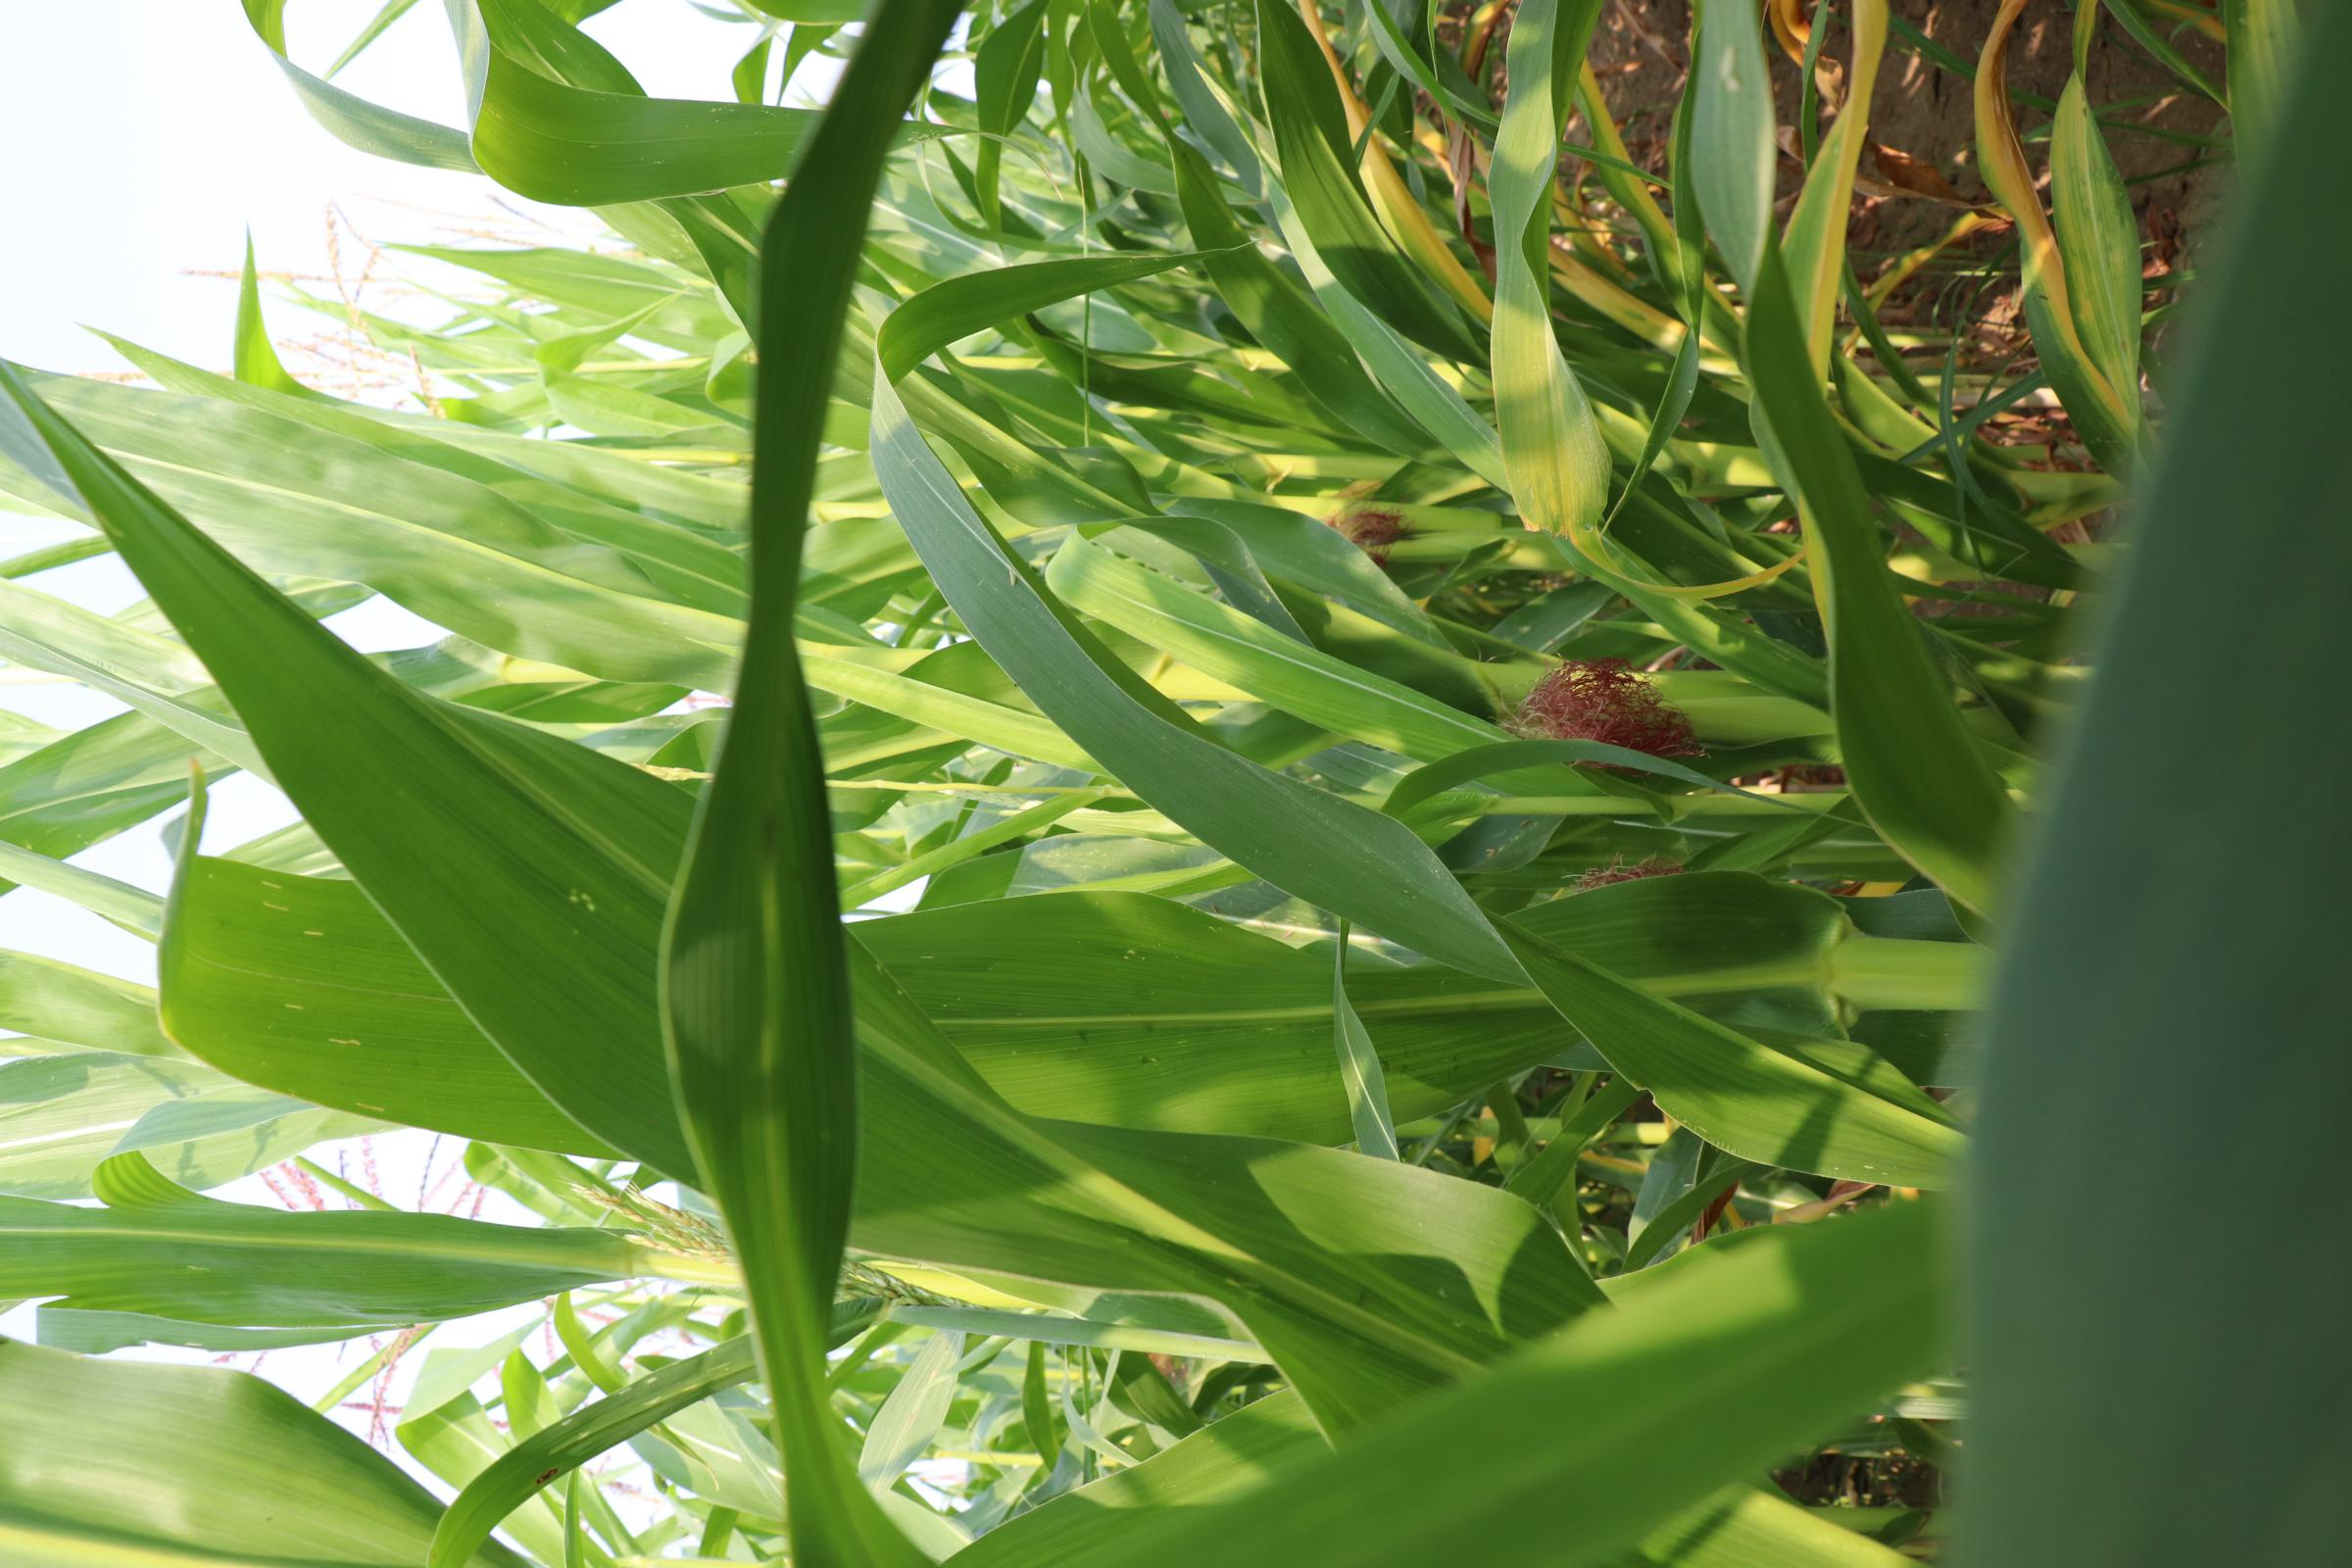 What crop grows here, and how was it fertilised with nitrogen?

maize, no added nitrogen
